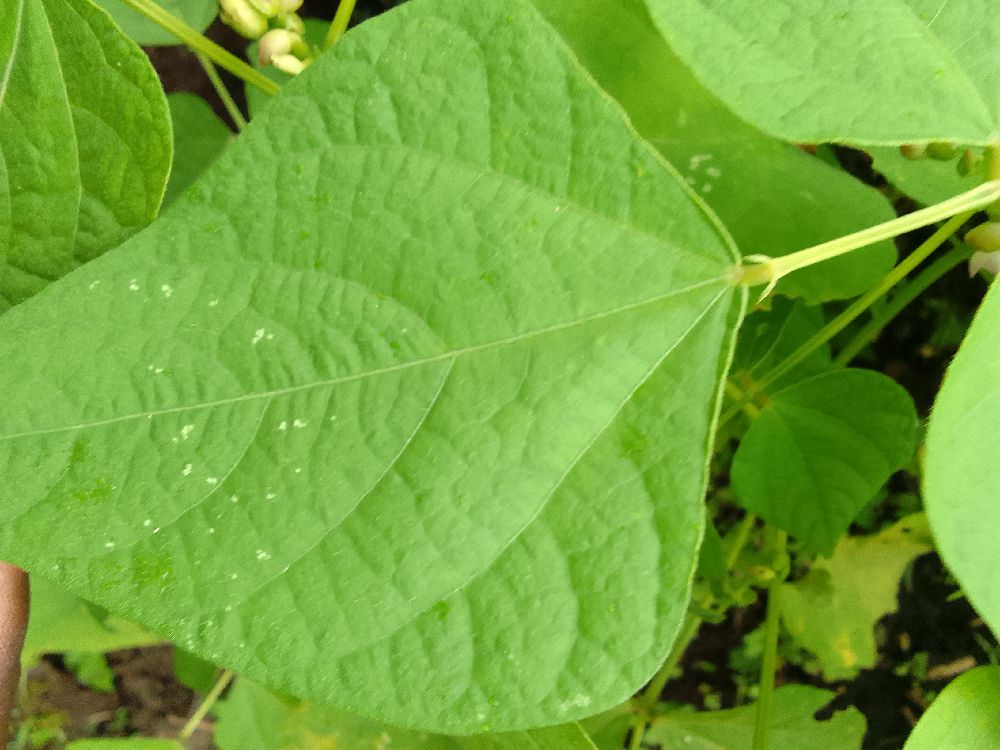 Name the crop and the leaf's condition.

common bean, healthy
